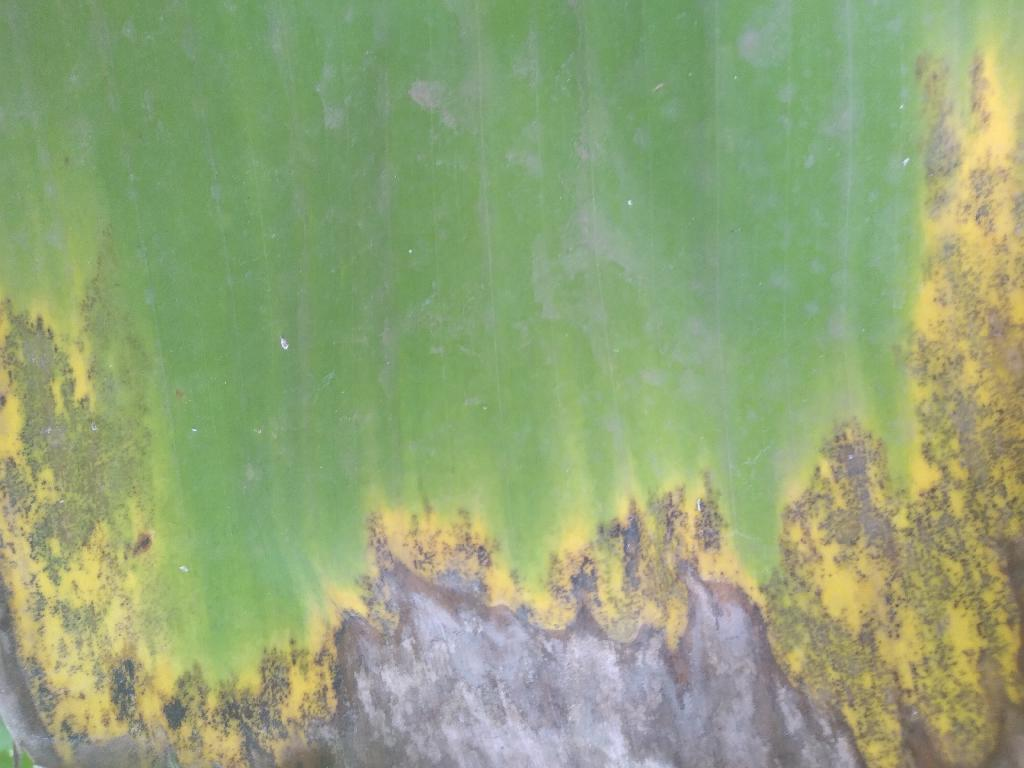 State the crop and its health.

banana, black sigatoka
